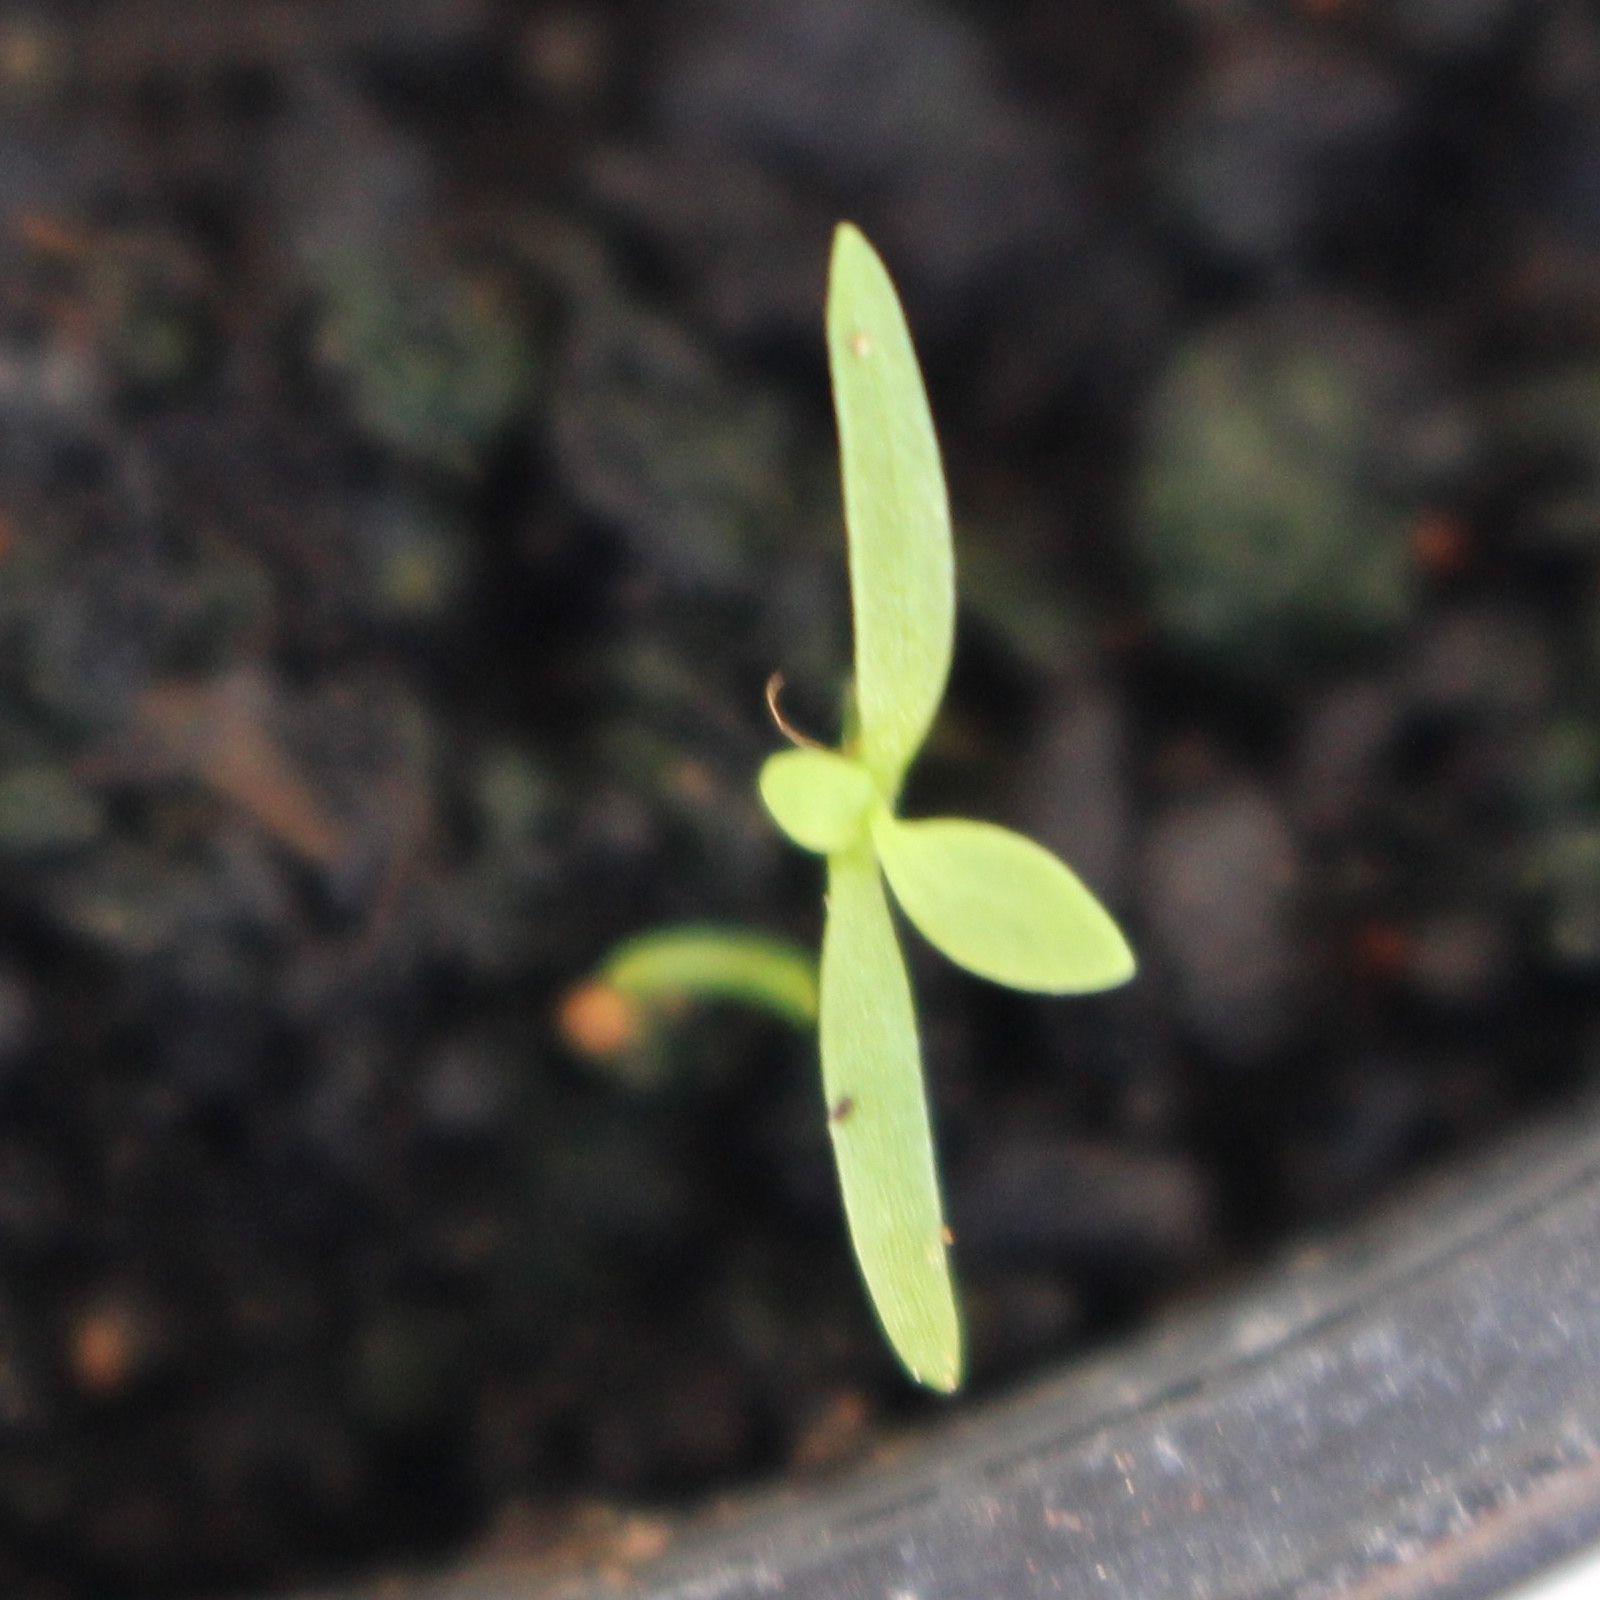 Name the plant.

Papaver rhoeas
